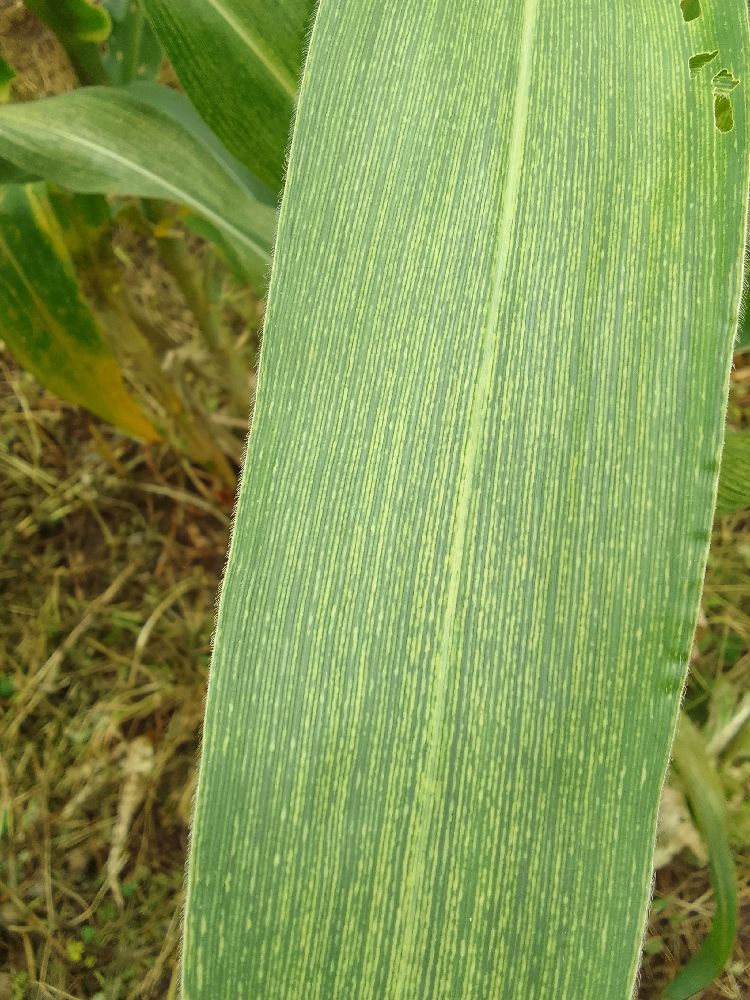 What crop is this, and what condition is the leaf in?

maize, maize lethal necrosis
